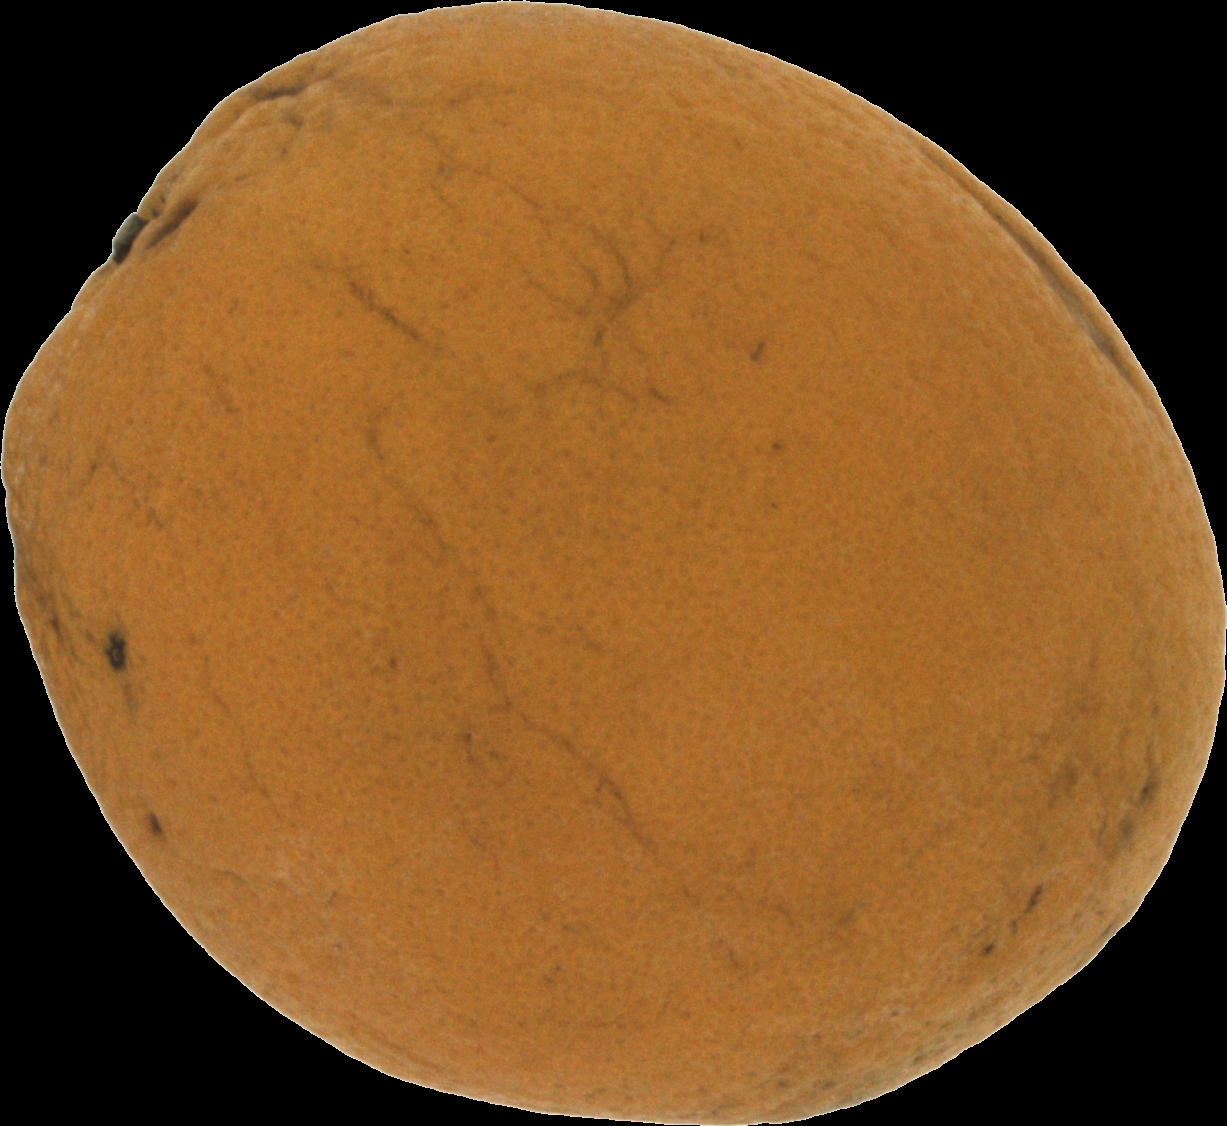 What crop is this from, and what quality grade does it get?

orange, bad
